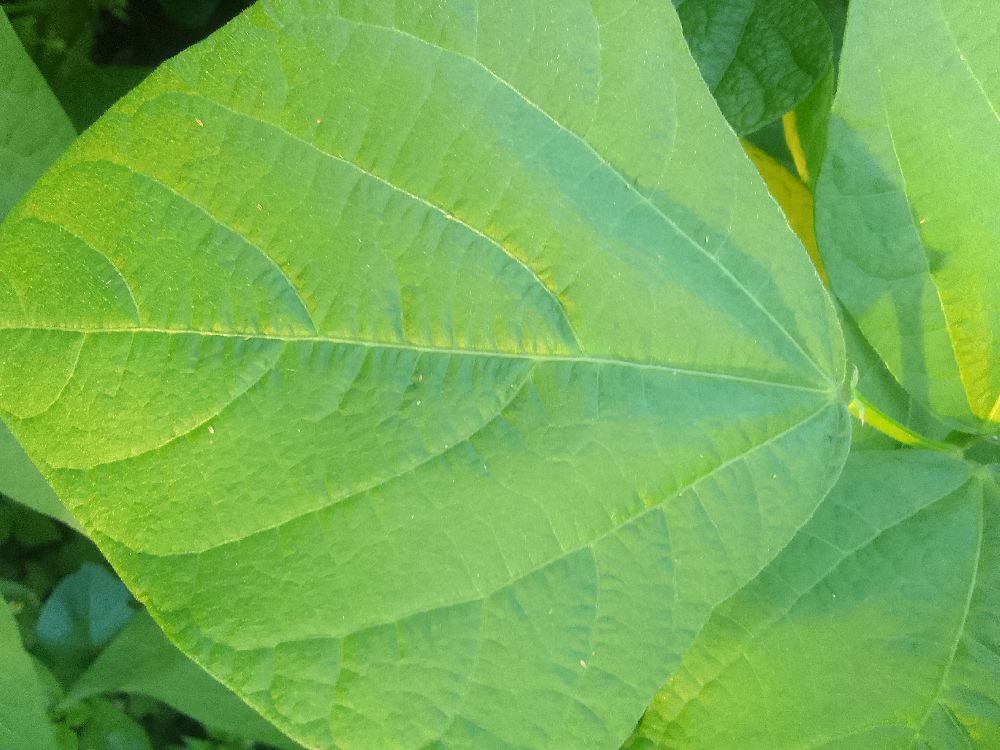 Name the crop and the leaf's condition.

common bean, healthy
